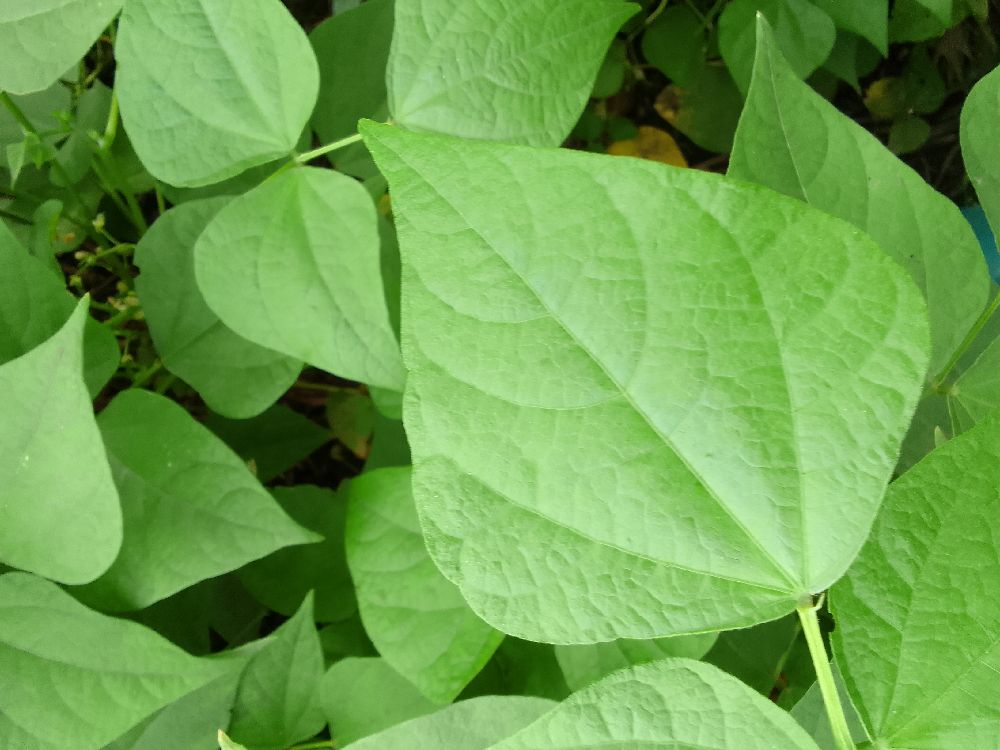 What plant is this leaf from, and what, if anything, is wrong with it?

common bean, healthy
